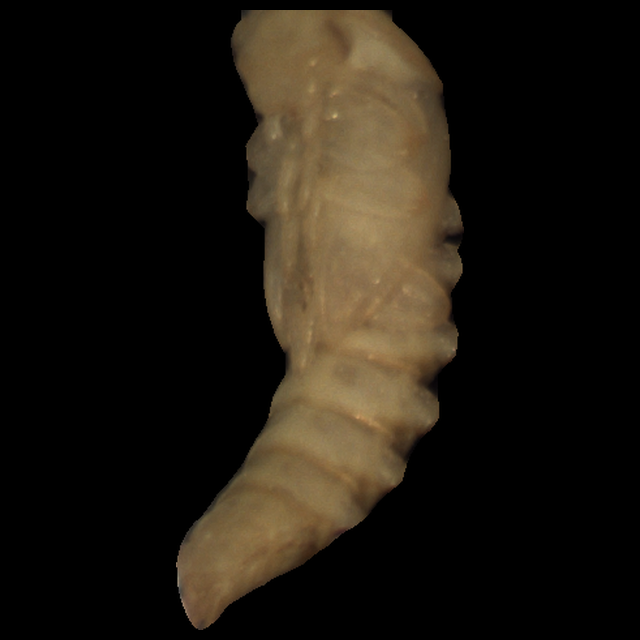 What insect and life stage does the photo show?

mealworm pupa
